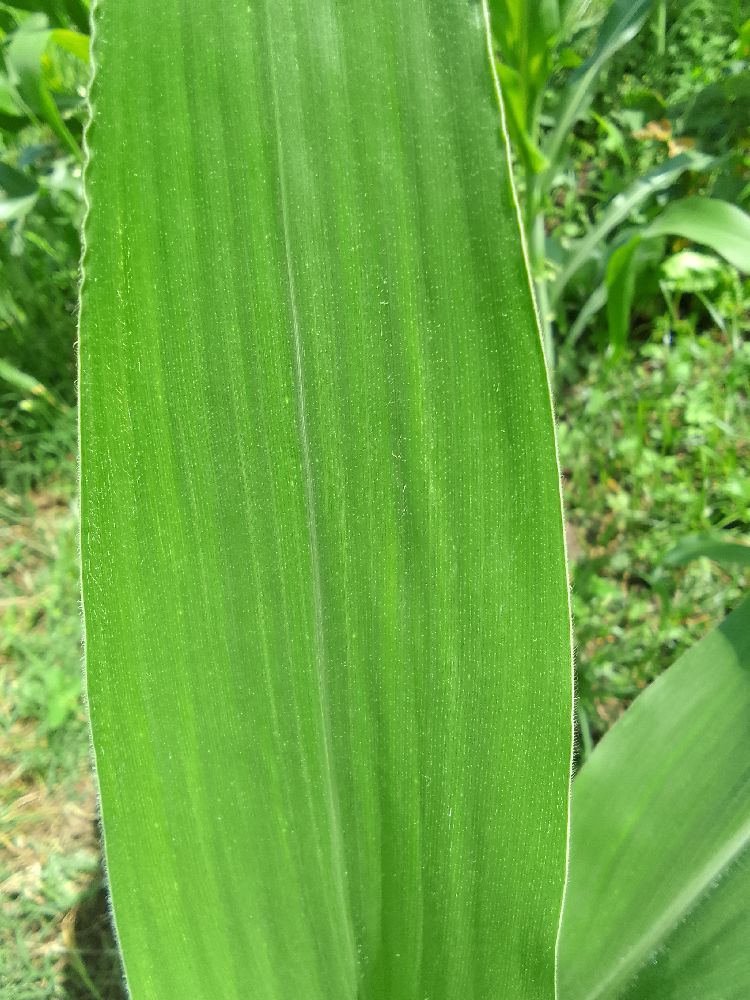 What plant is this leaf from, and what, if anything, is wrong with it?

maize, healthy
